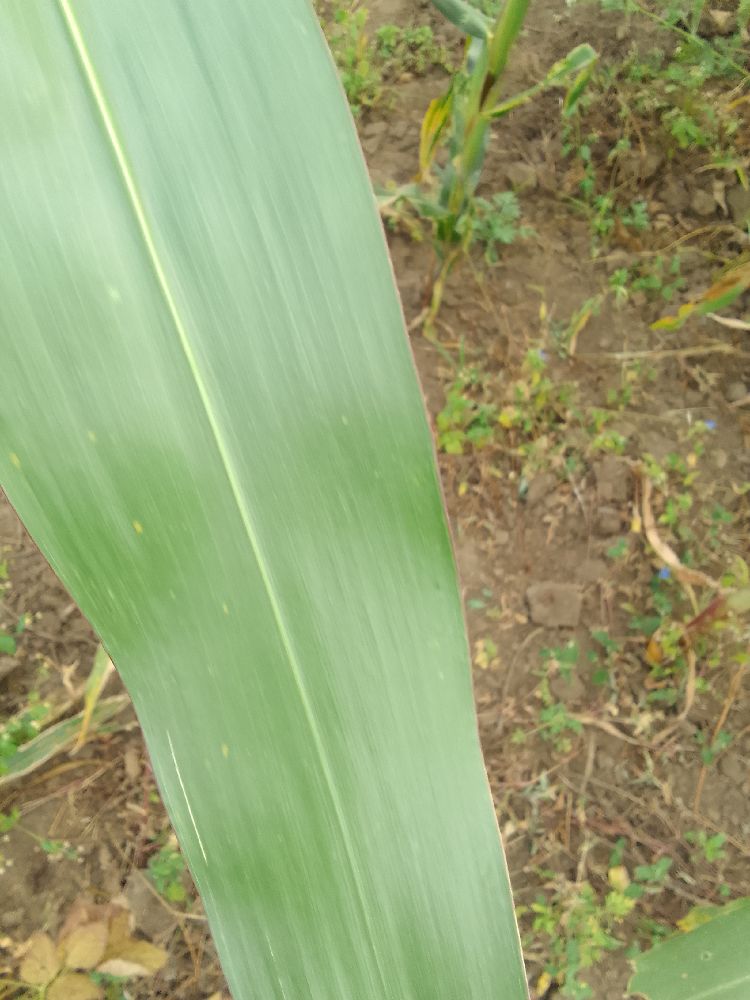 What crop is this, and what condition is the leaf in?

maize, healthy
